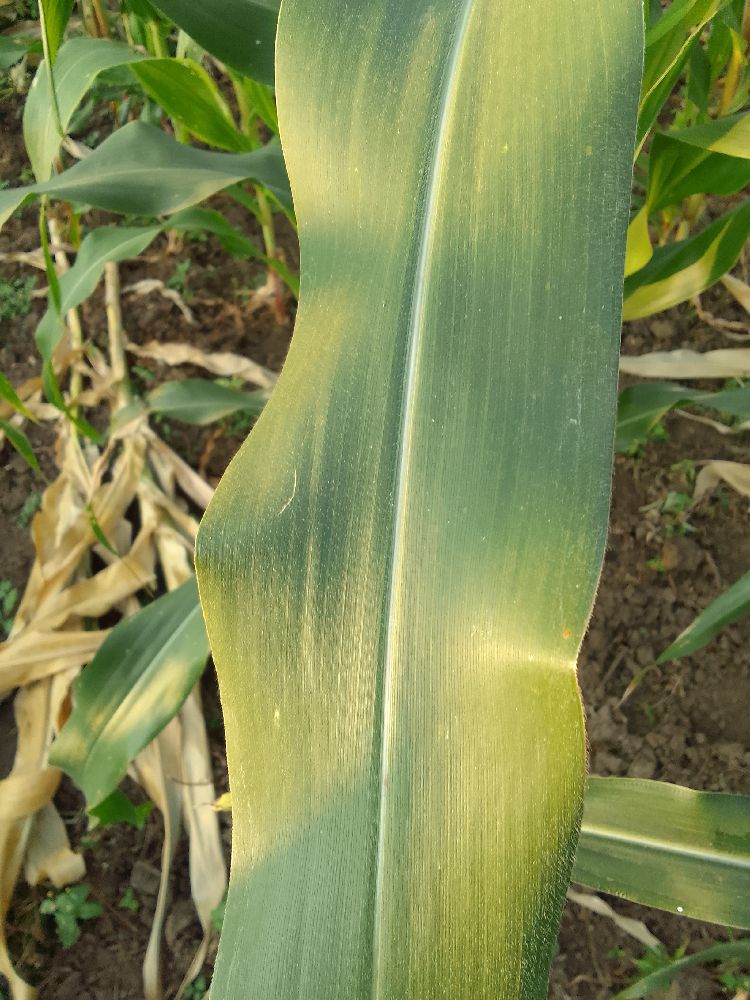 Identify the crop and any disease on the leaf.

maize, healthy
